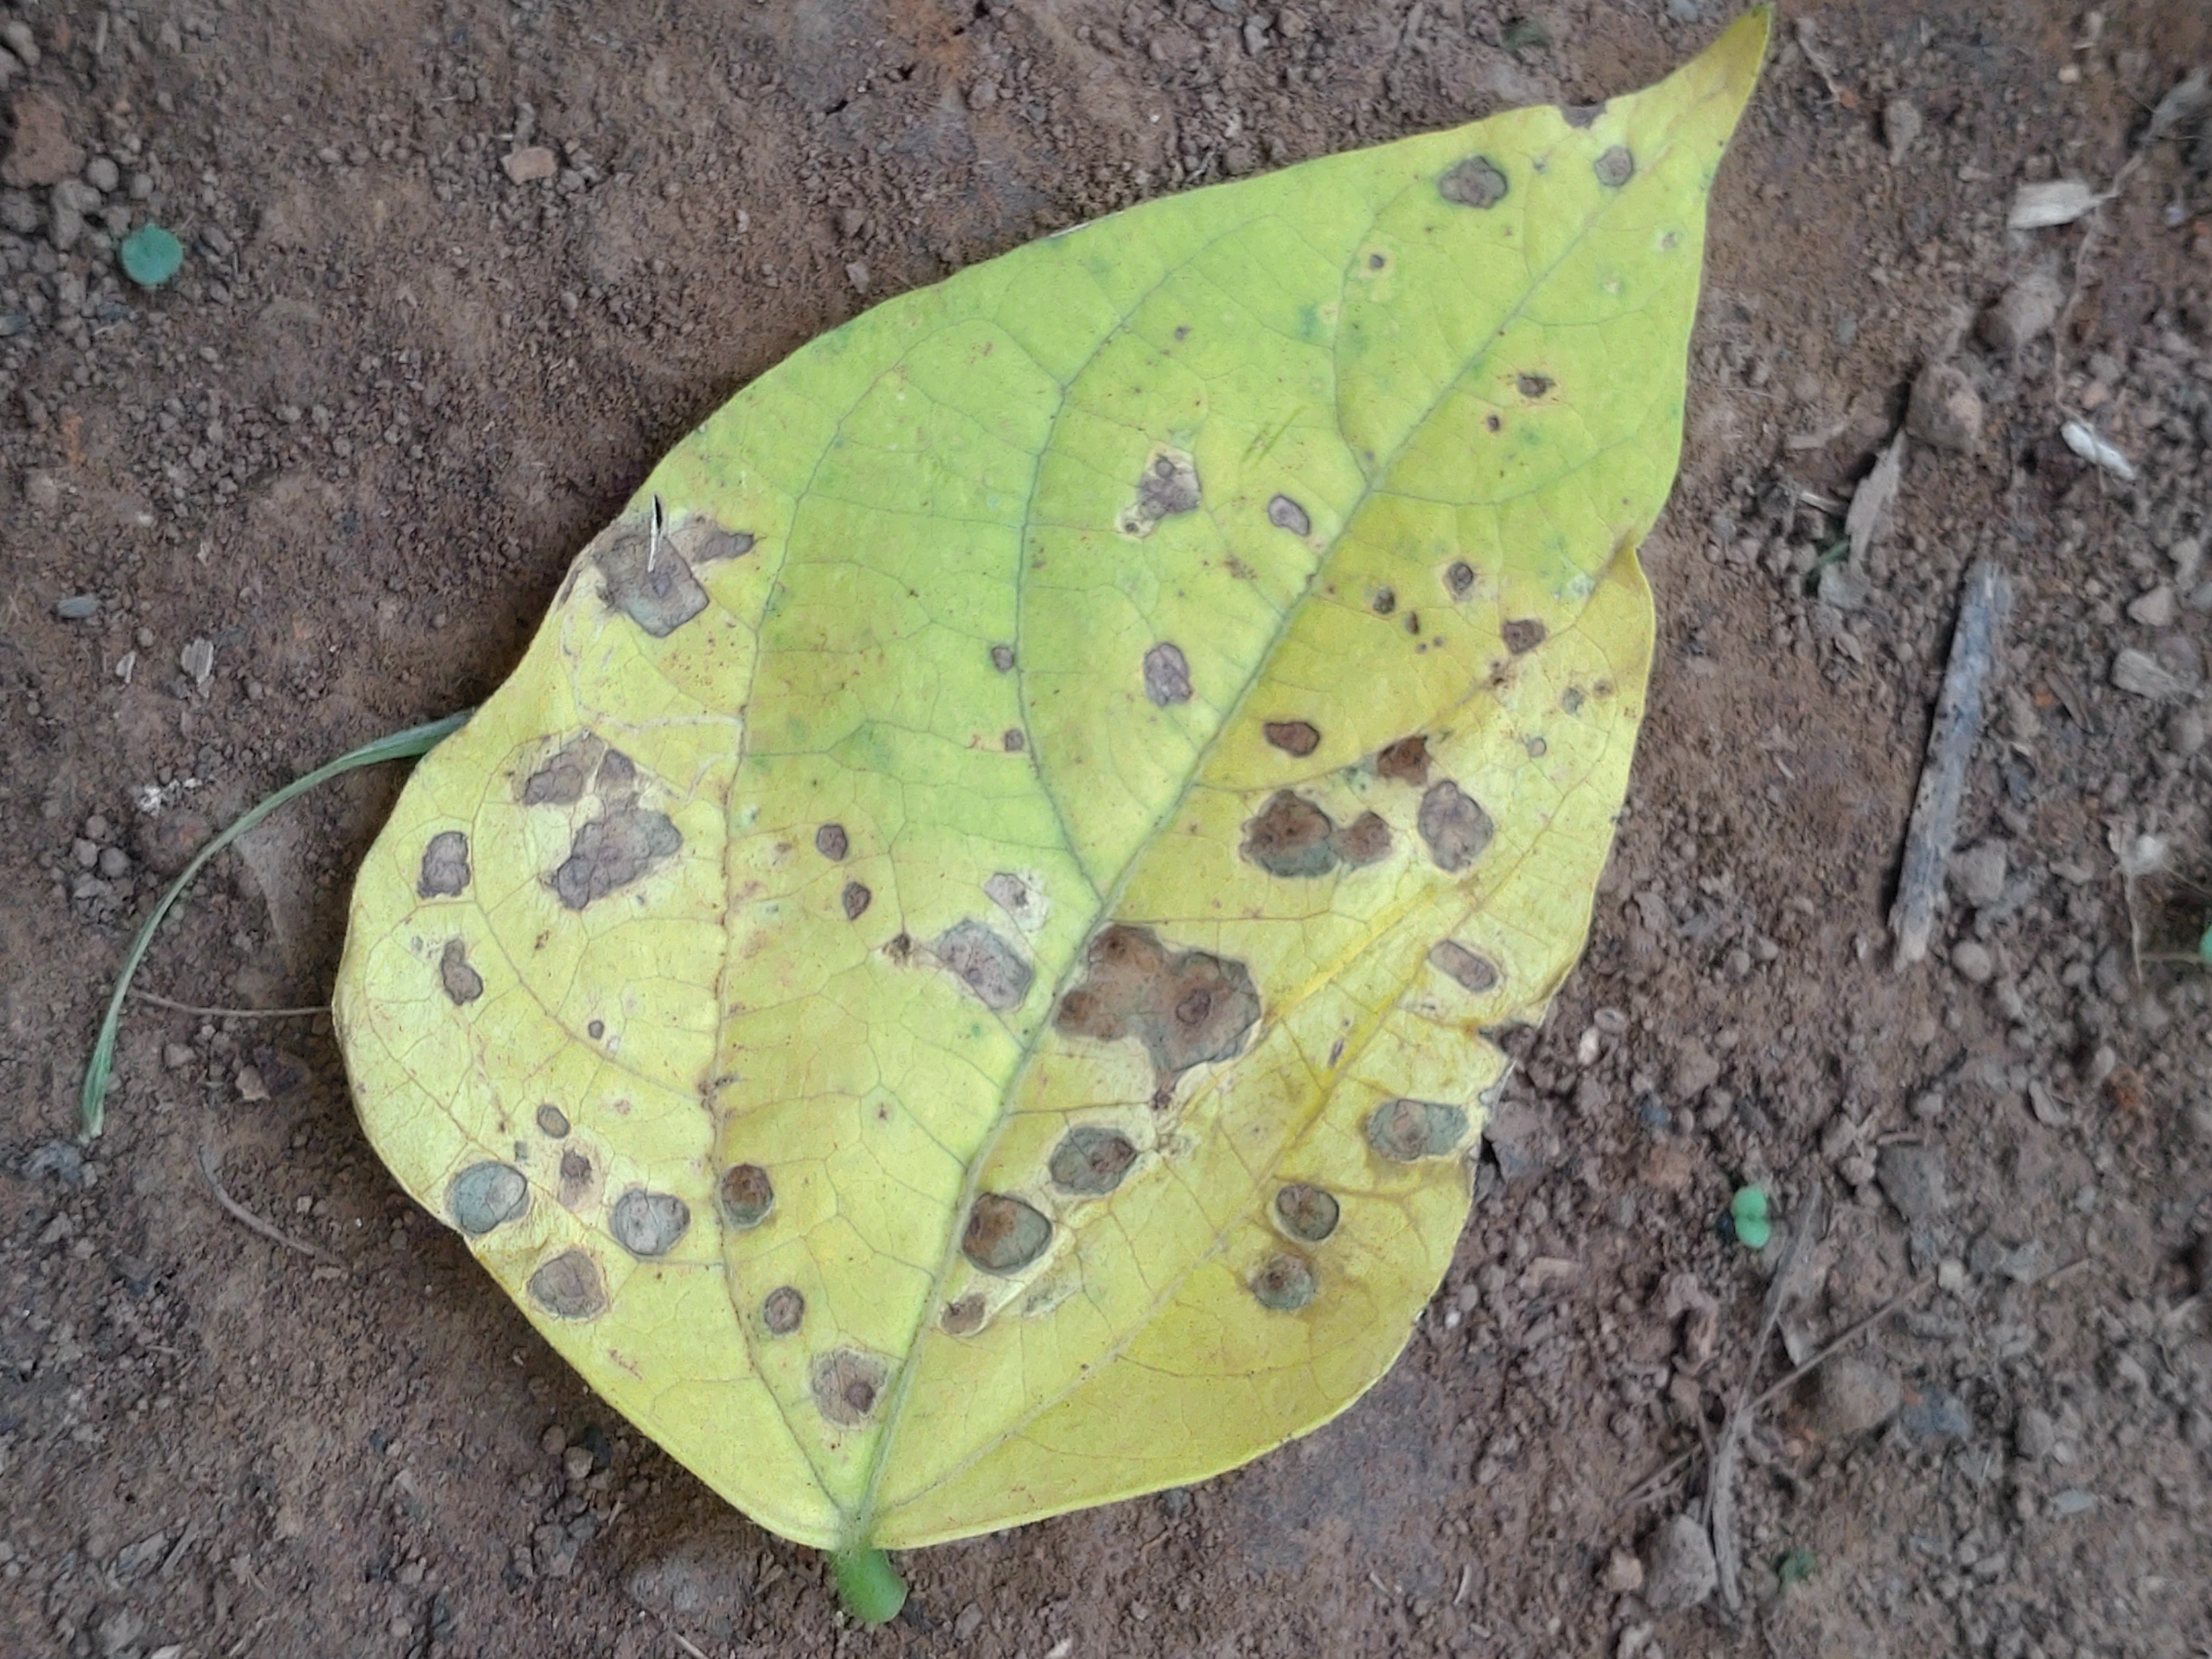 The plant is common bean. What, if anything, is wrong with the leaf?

rust
